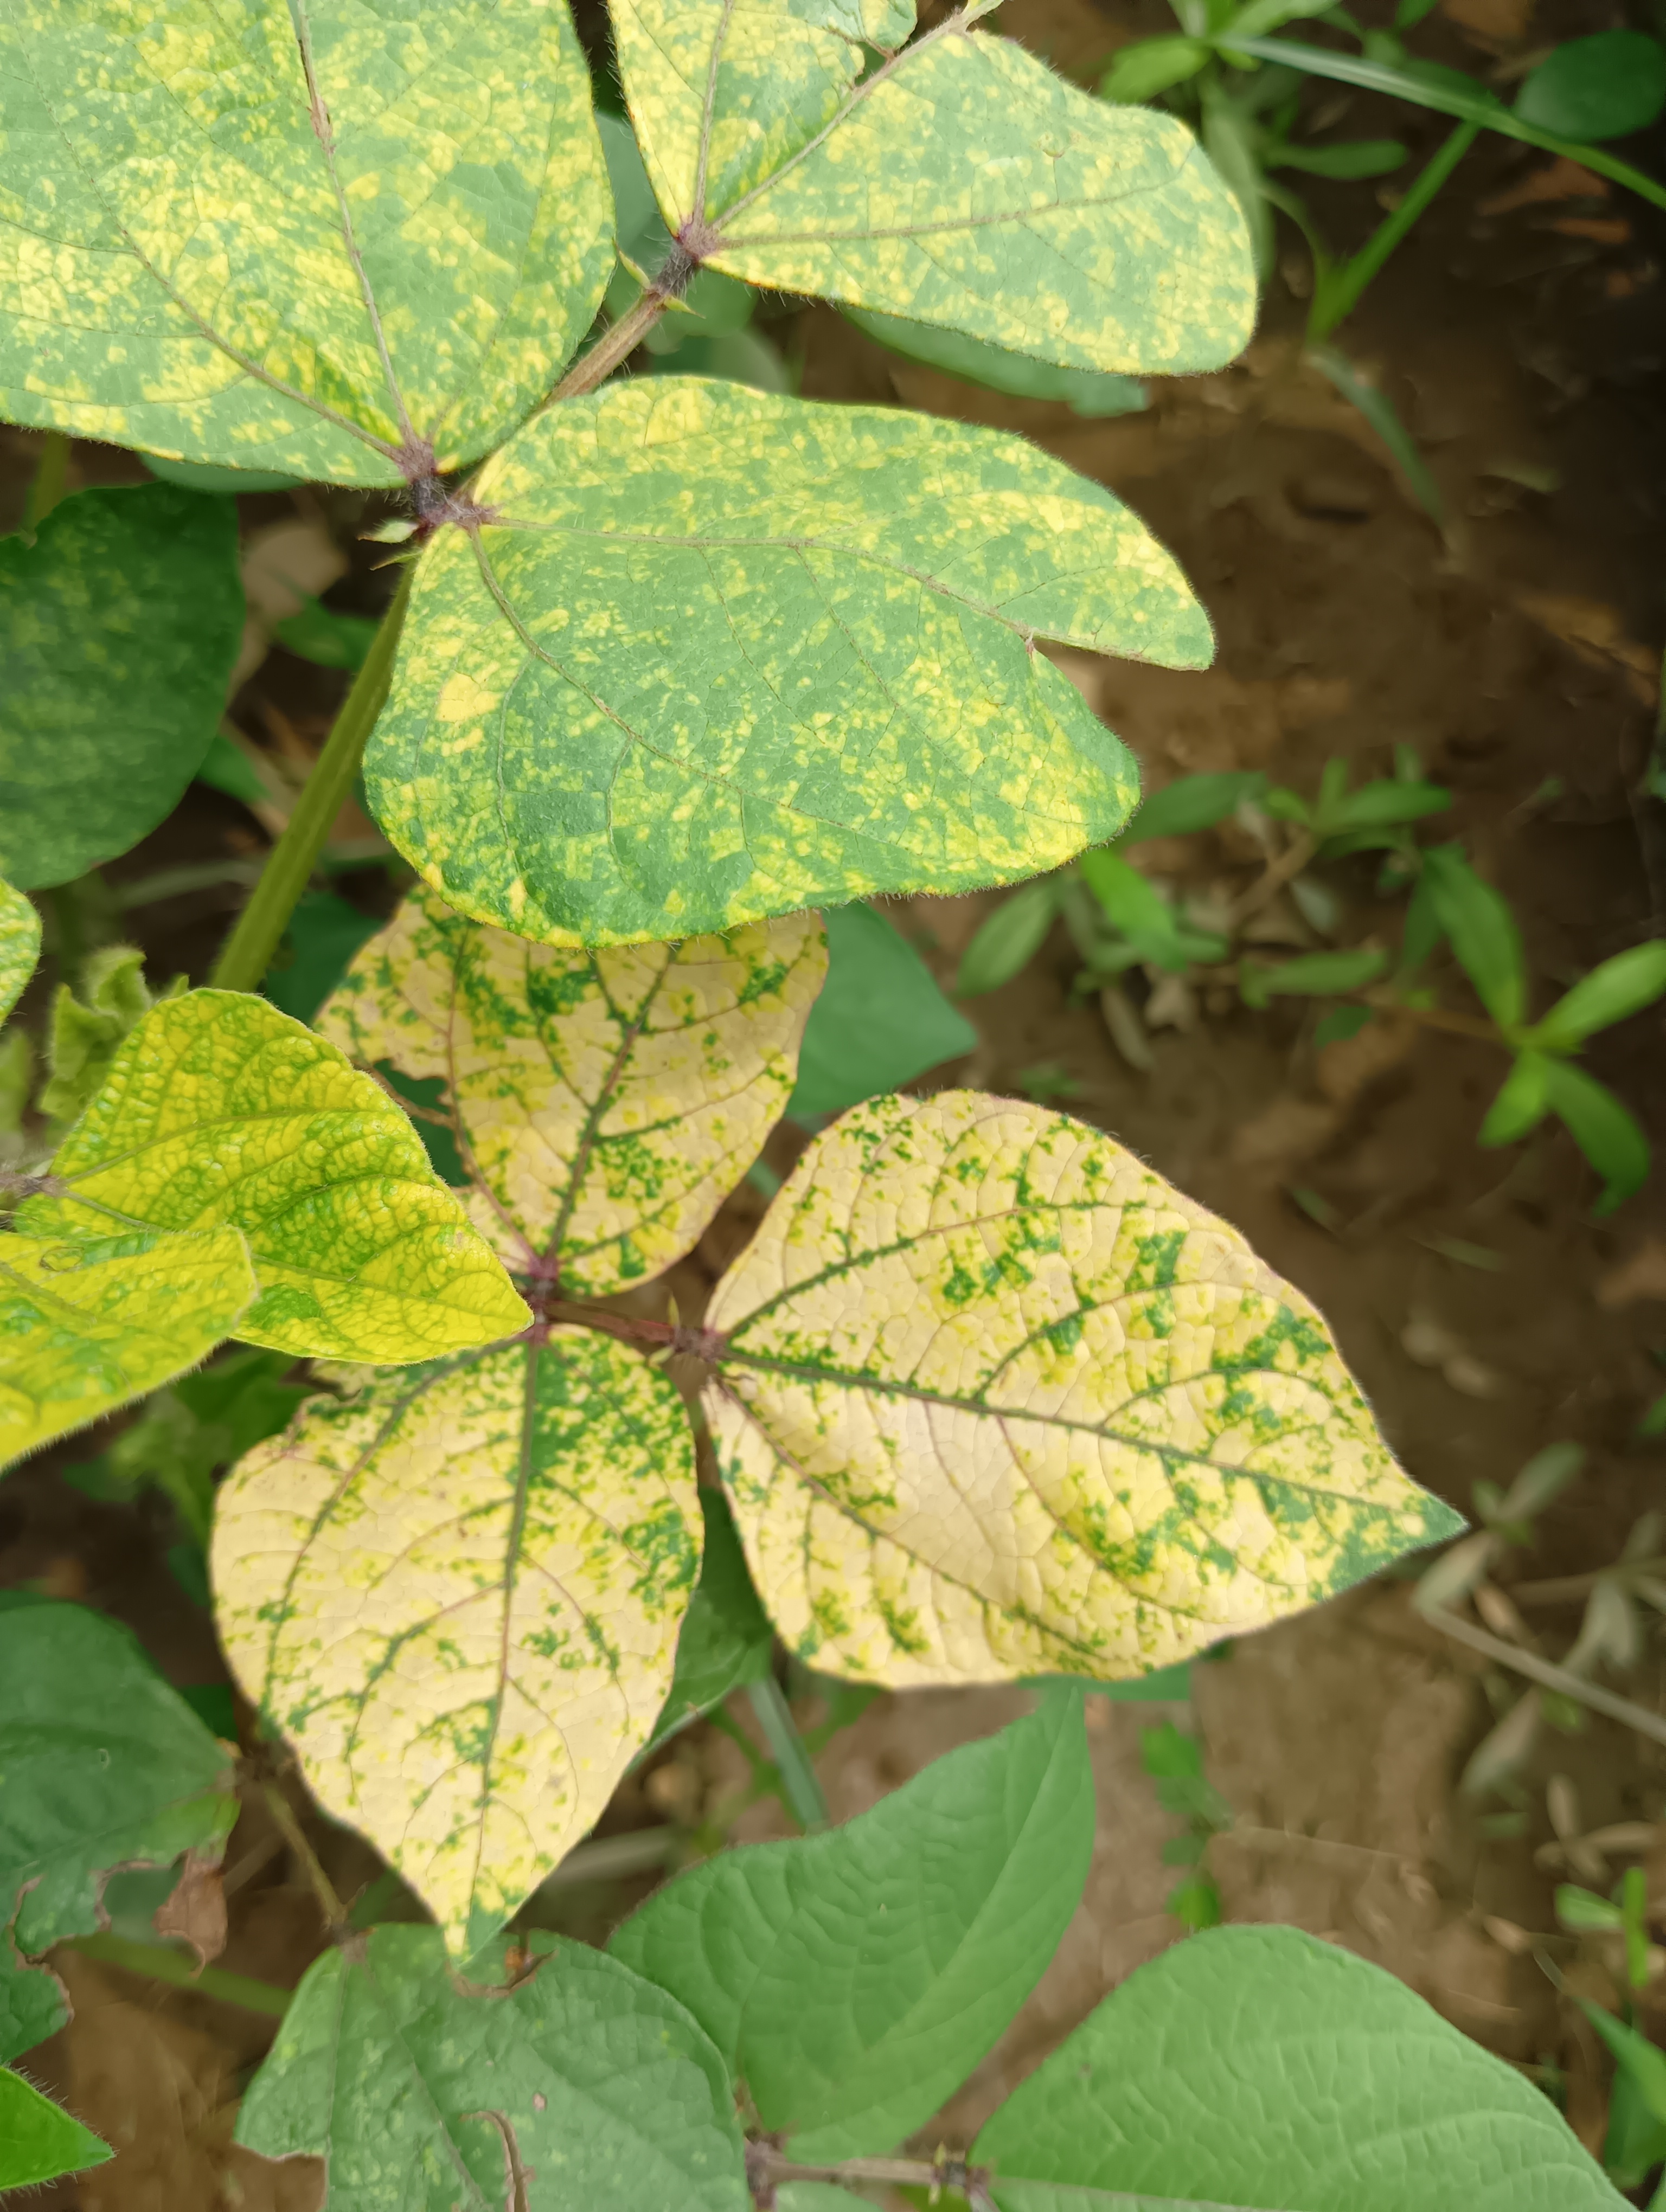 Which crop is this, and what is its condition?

mungbean, yellow mosaic
